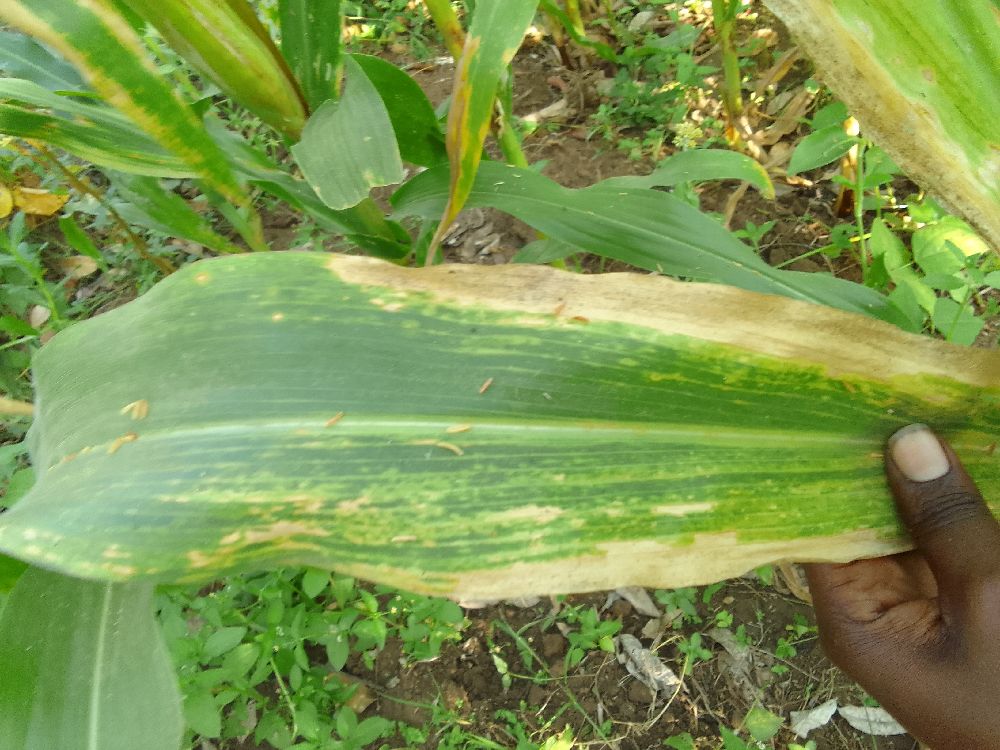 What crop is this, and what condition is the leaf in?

maize, maize lethal necrosis
